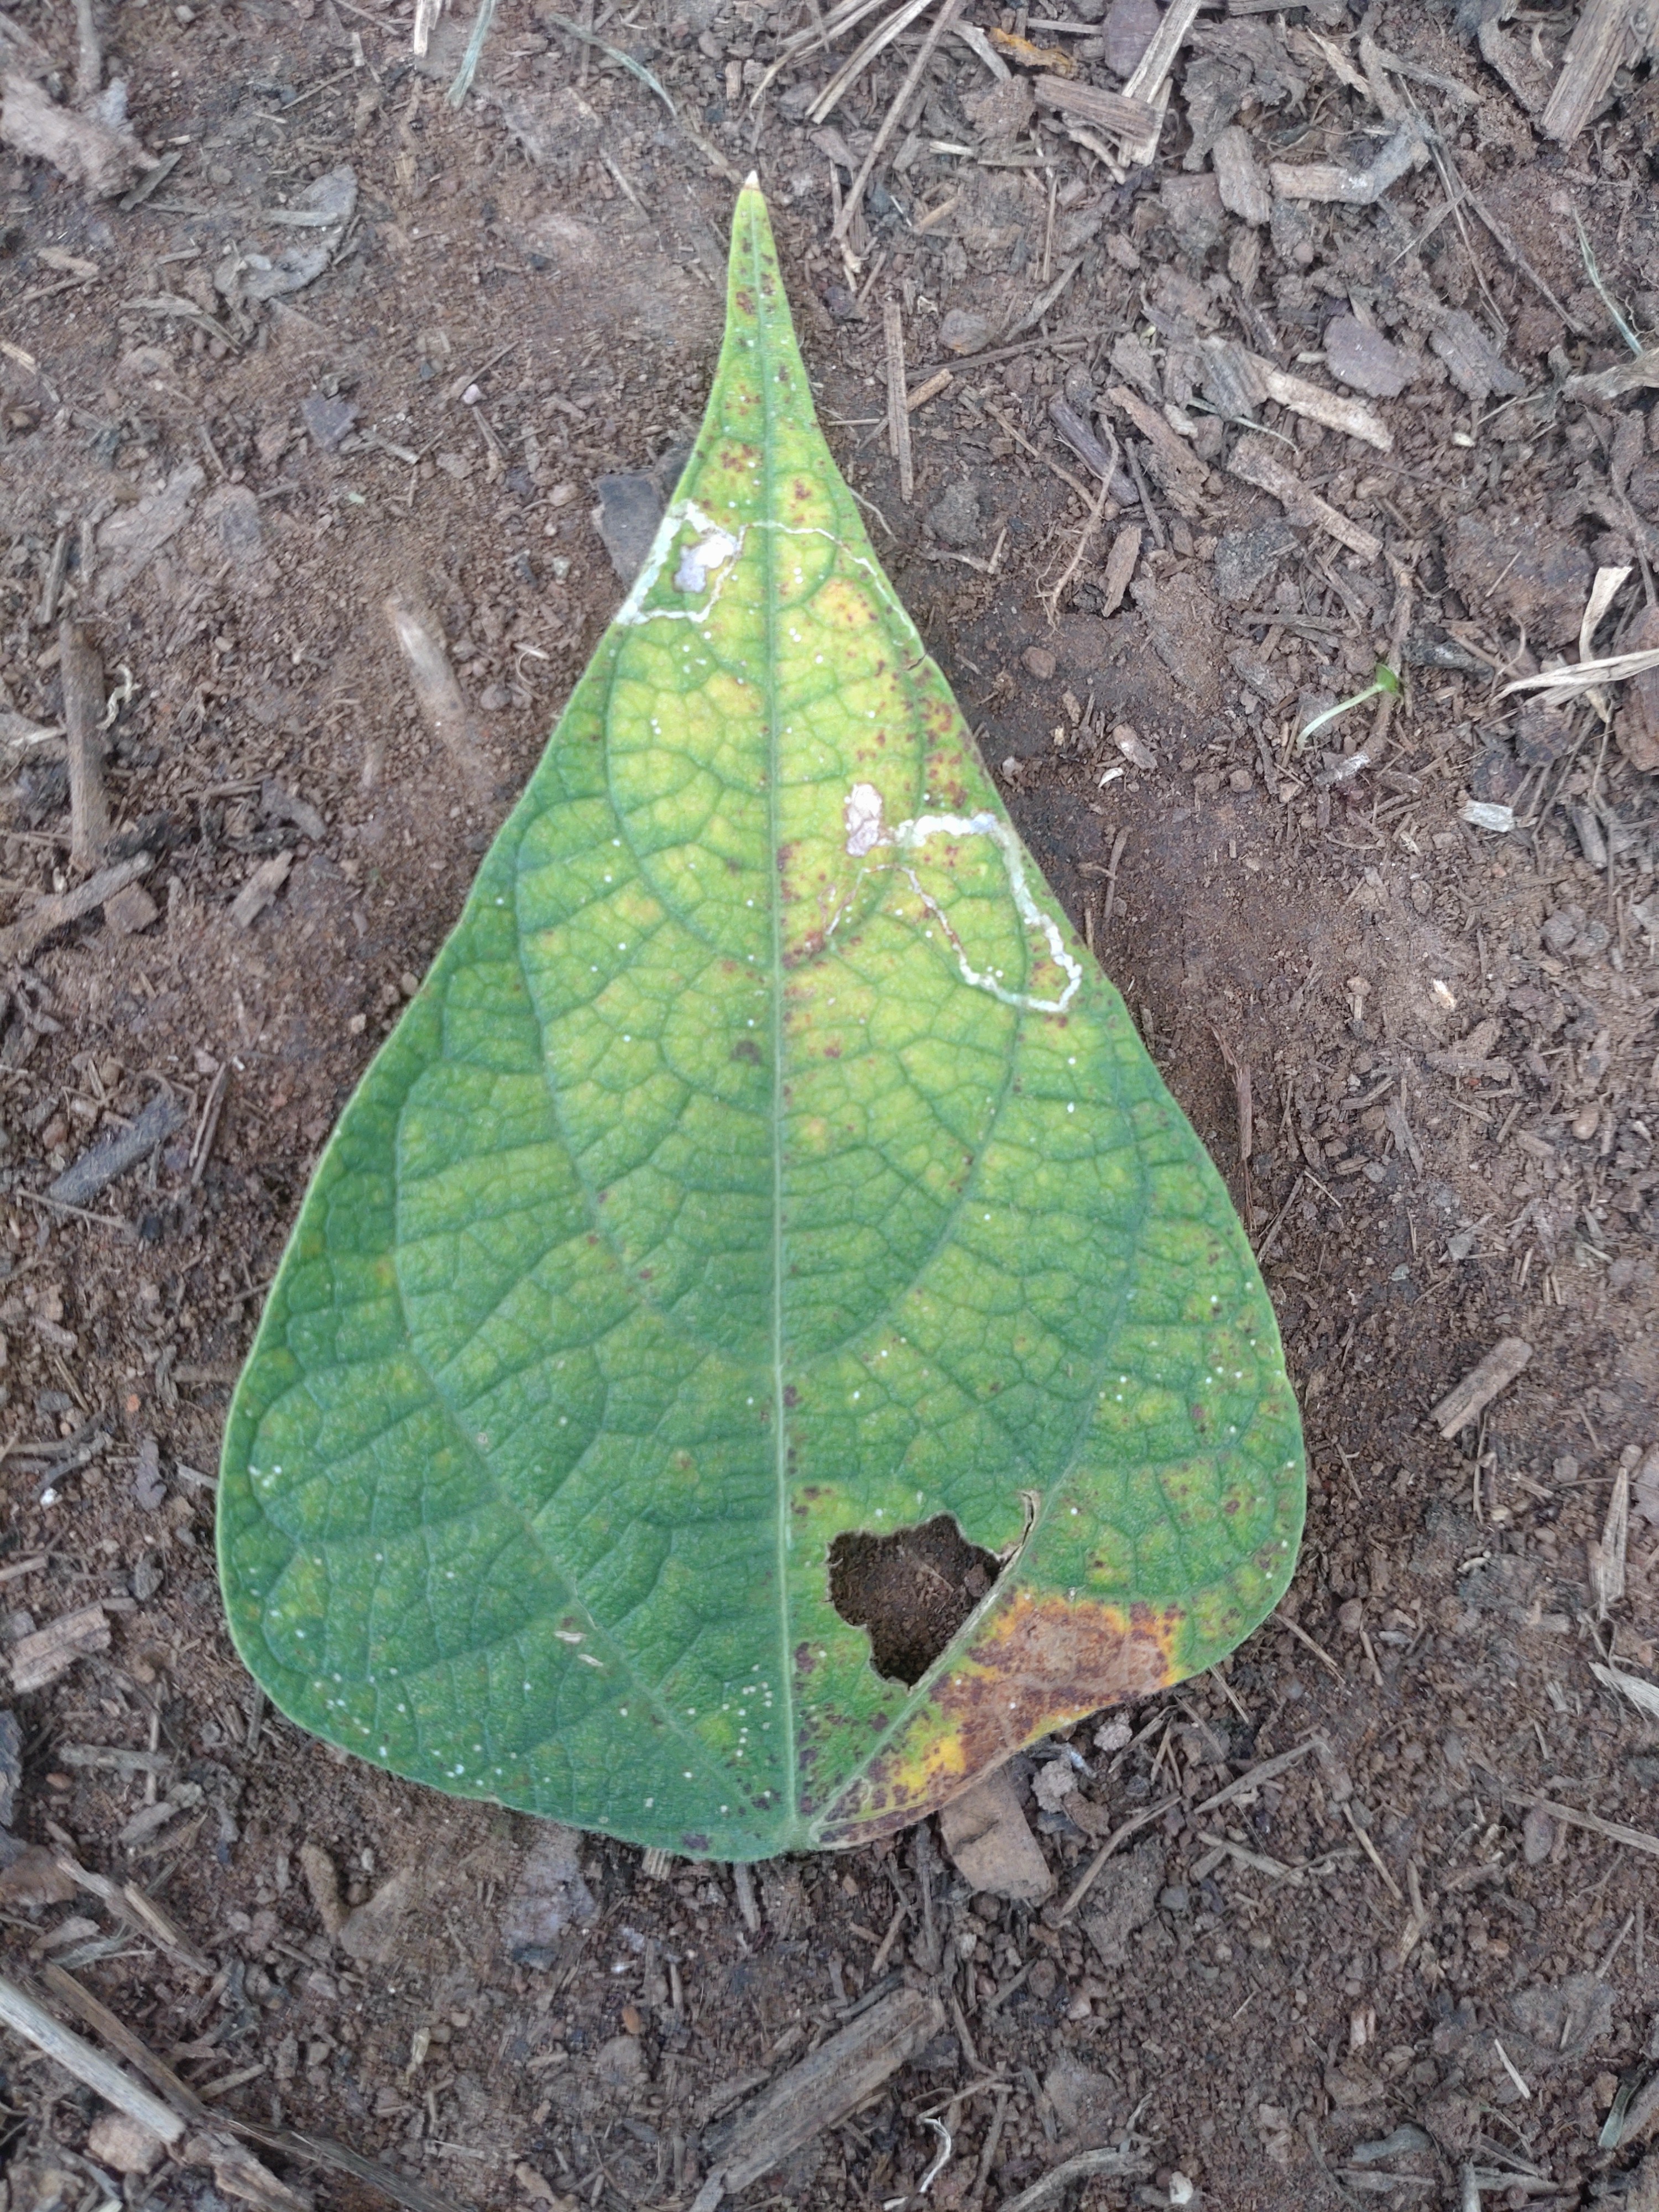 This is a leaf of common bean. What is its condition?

rust
